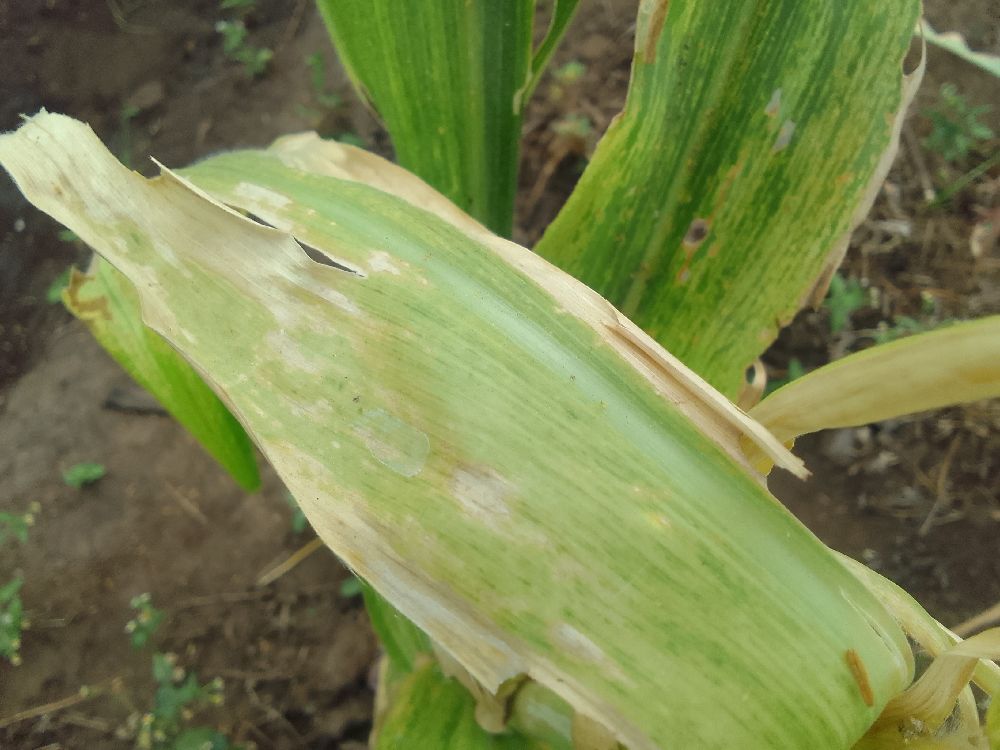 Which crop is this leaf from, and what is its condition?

maize, maize lethal necrosis
